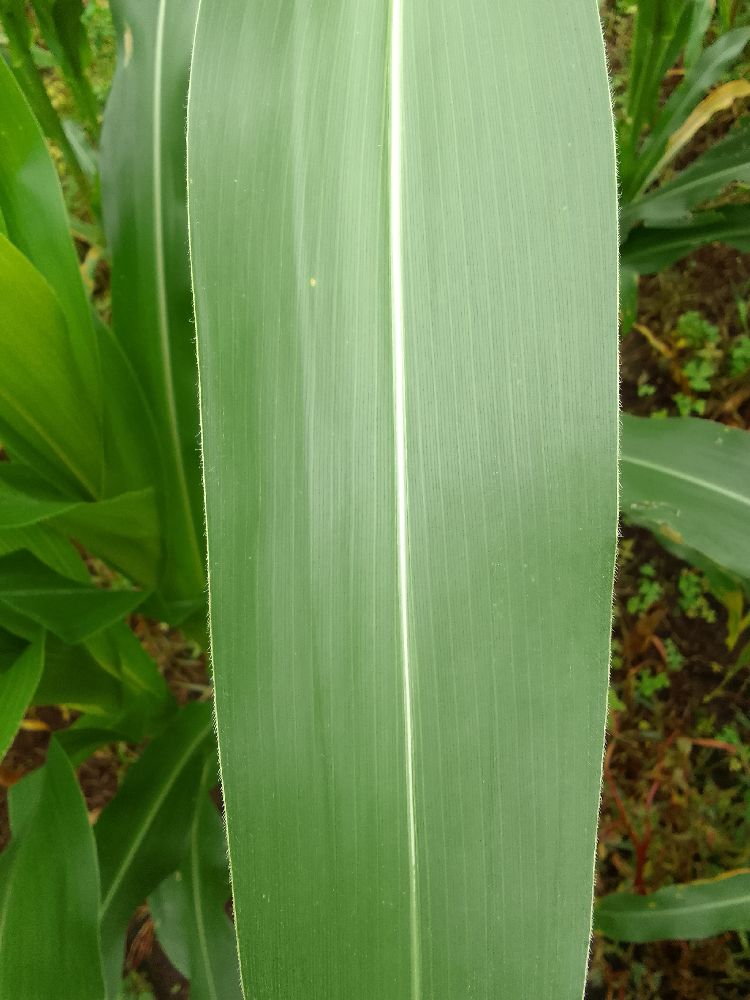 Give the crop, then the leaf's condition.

maize, healthy
